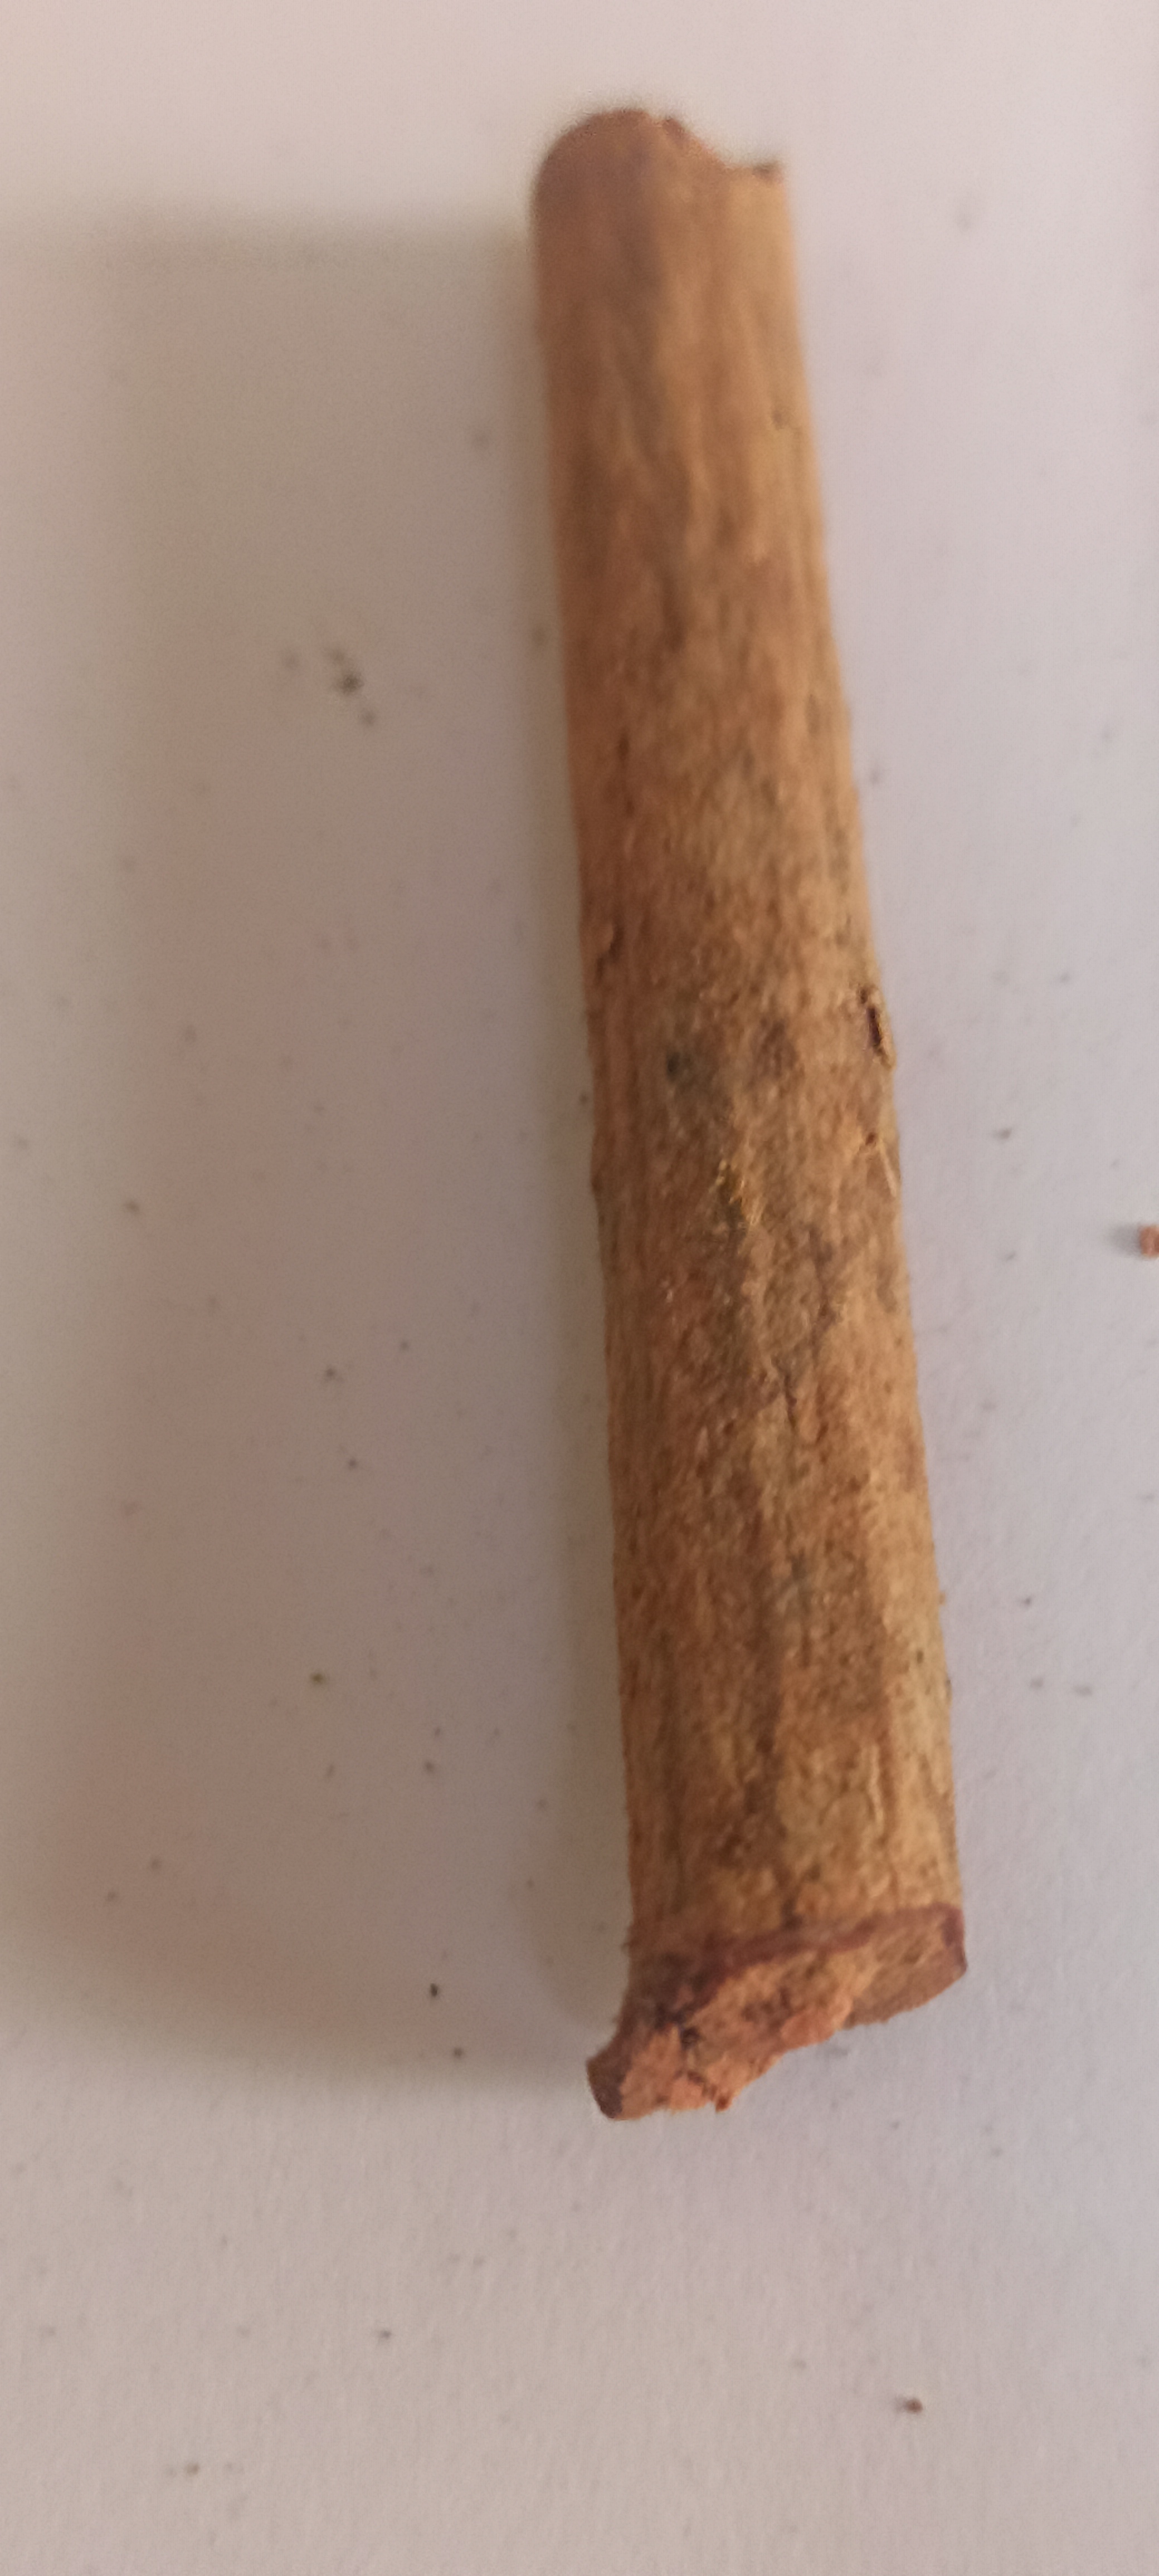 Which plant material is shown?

manjistha
